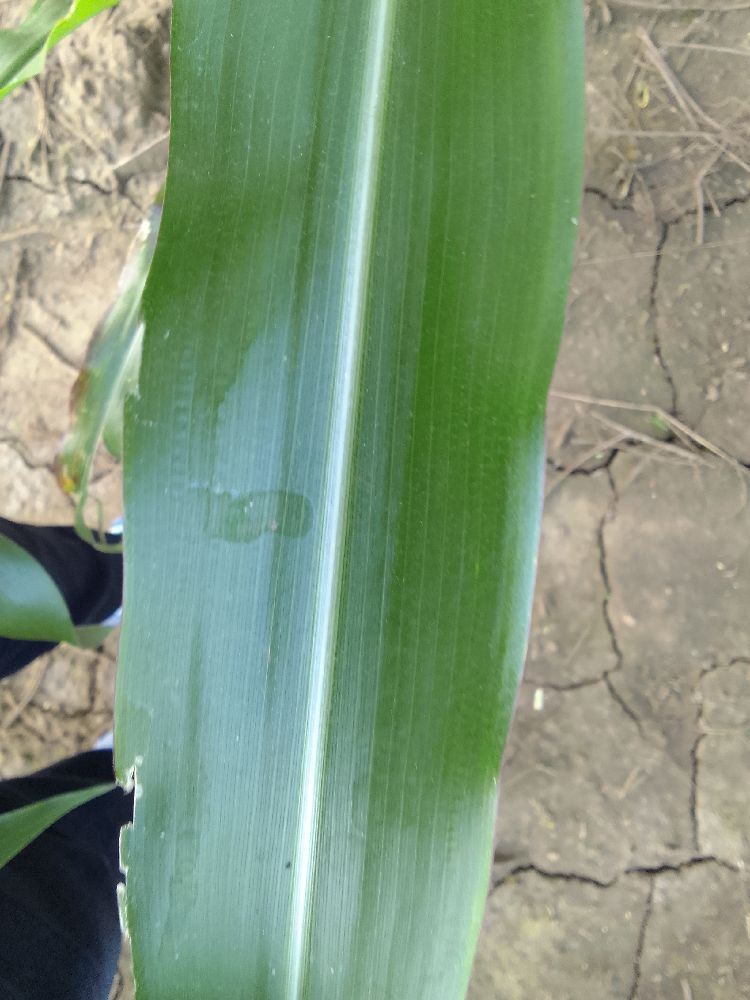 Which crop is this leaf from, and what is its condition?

maize, healthy
